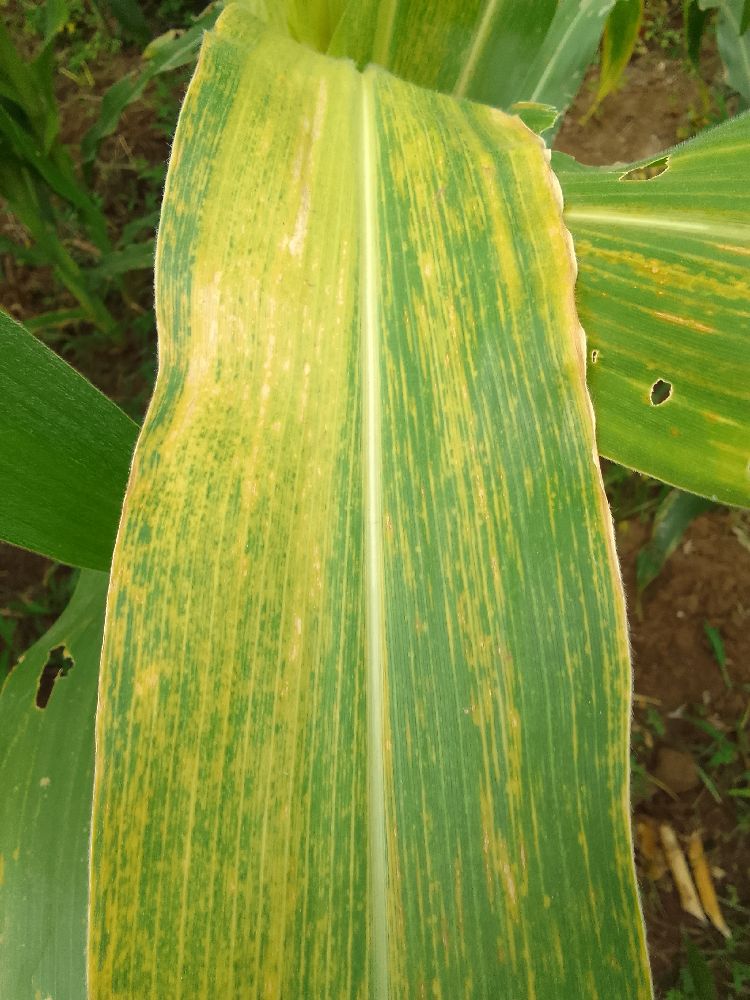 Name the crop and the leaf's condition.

maize, maize lethal necrosis
